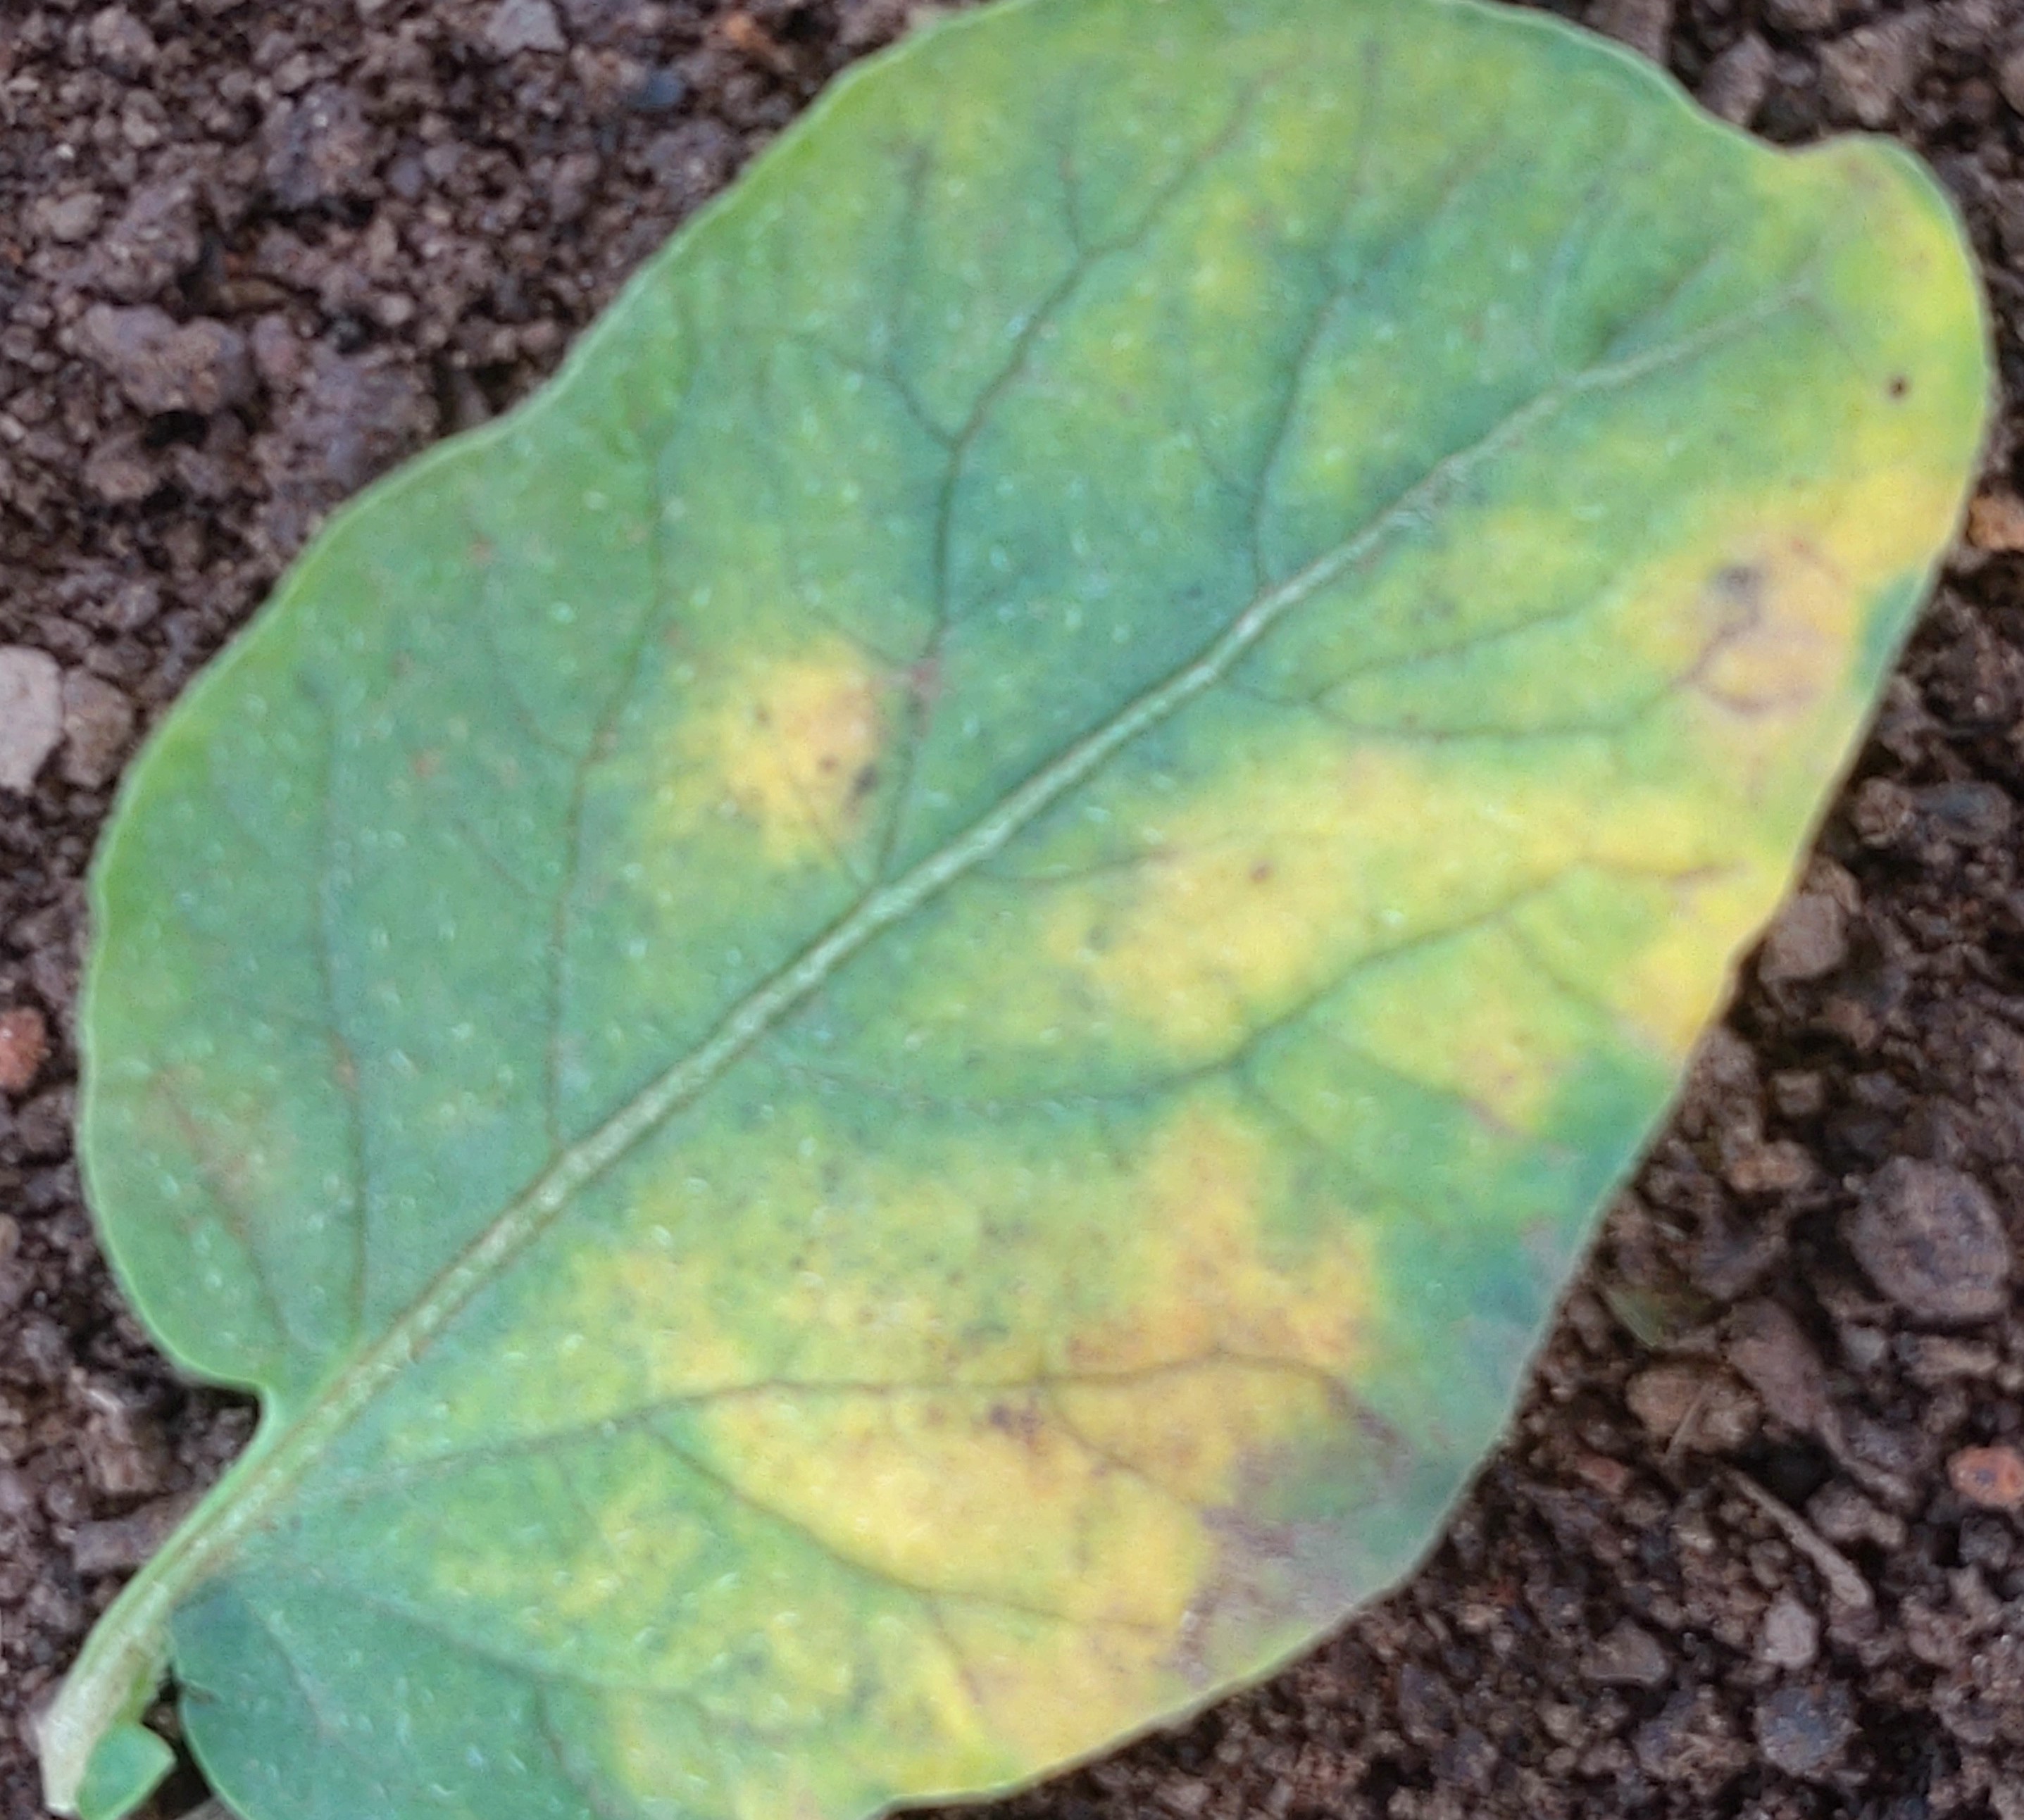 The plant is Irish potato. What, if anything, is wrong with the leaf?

late blight
